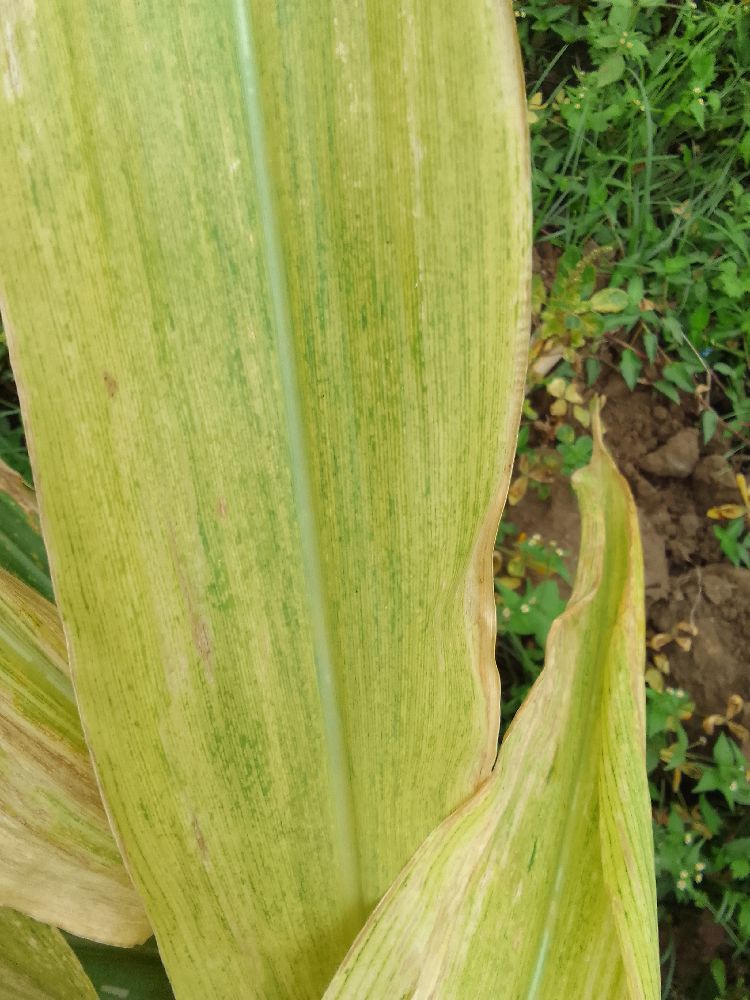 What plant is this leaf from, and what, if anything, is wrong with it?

maize, maize lethal necrosis
